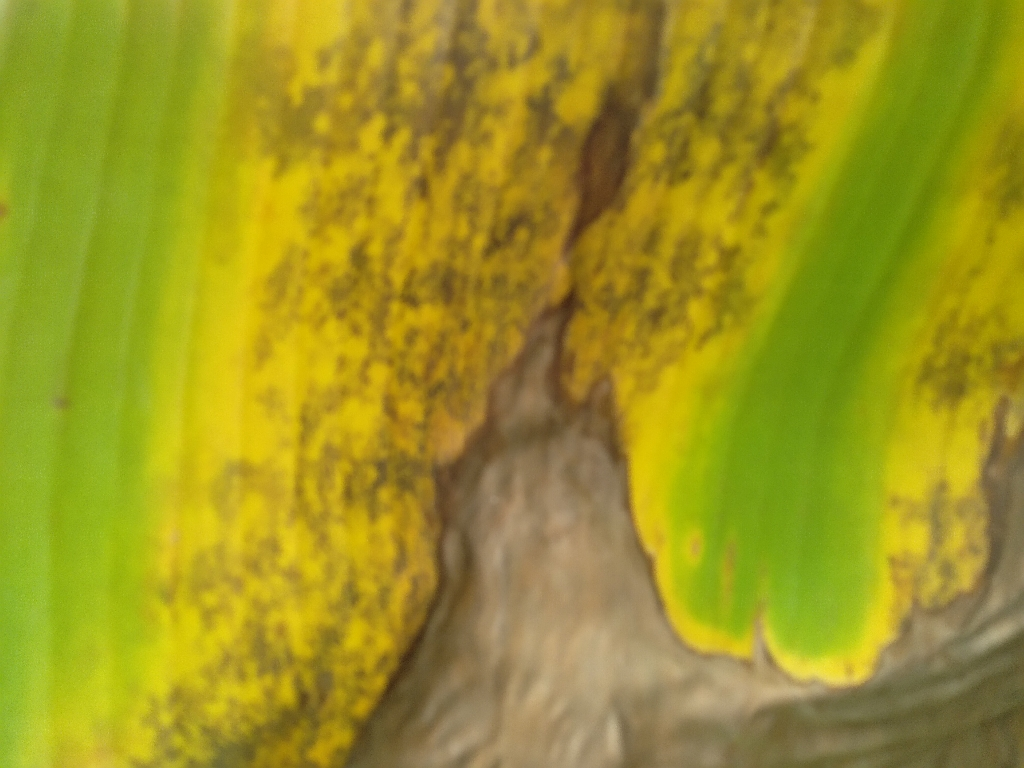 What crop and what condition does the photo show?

banana, black sigatoka
